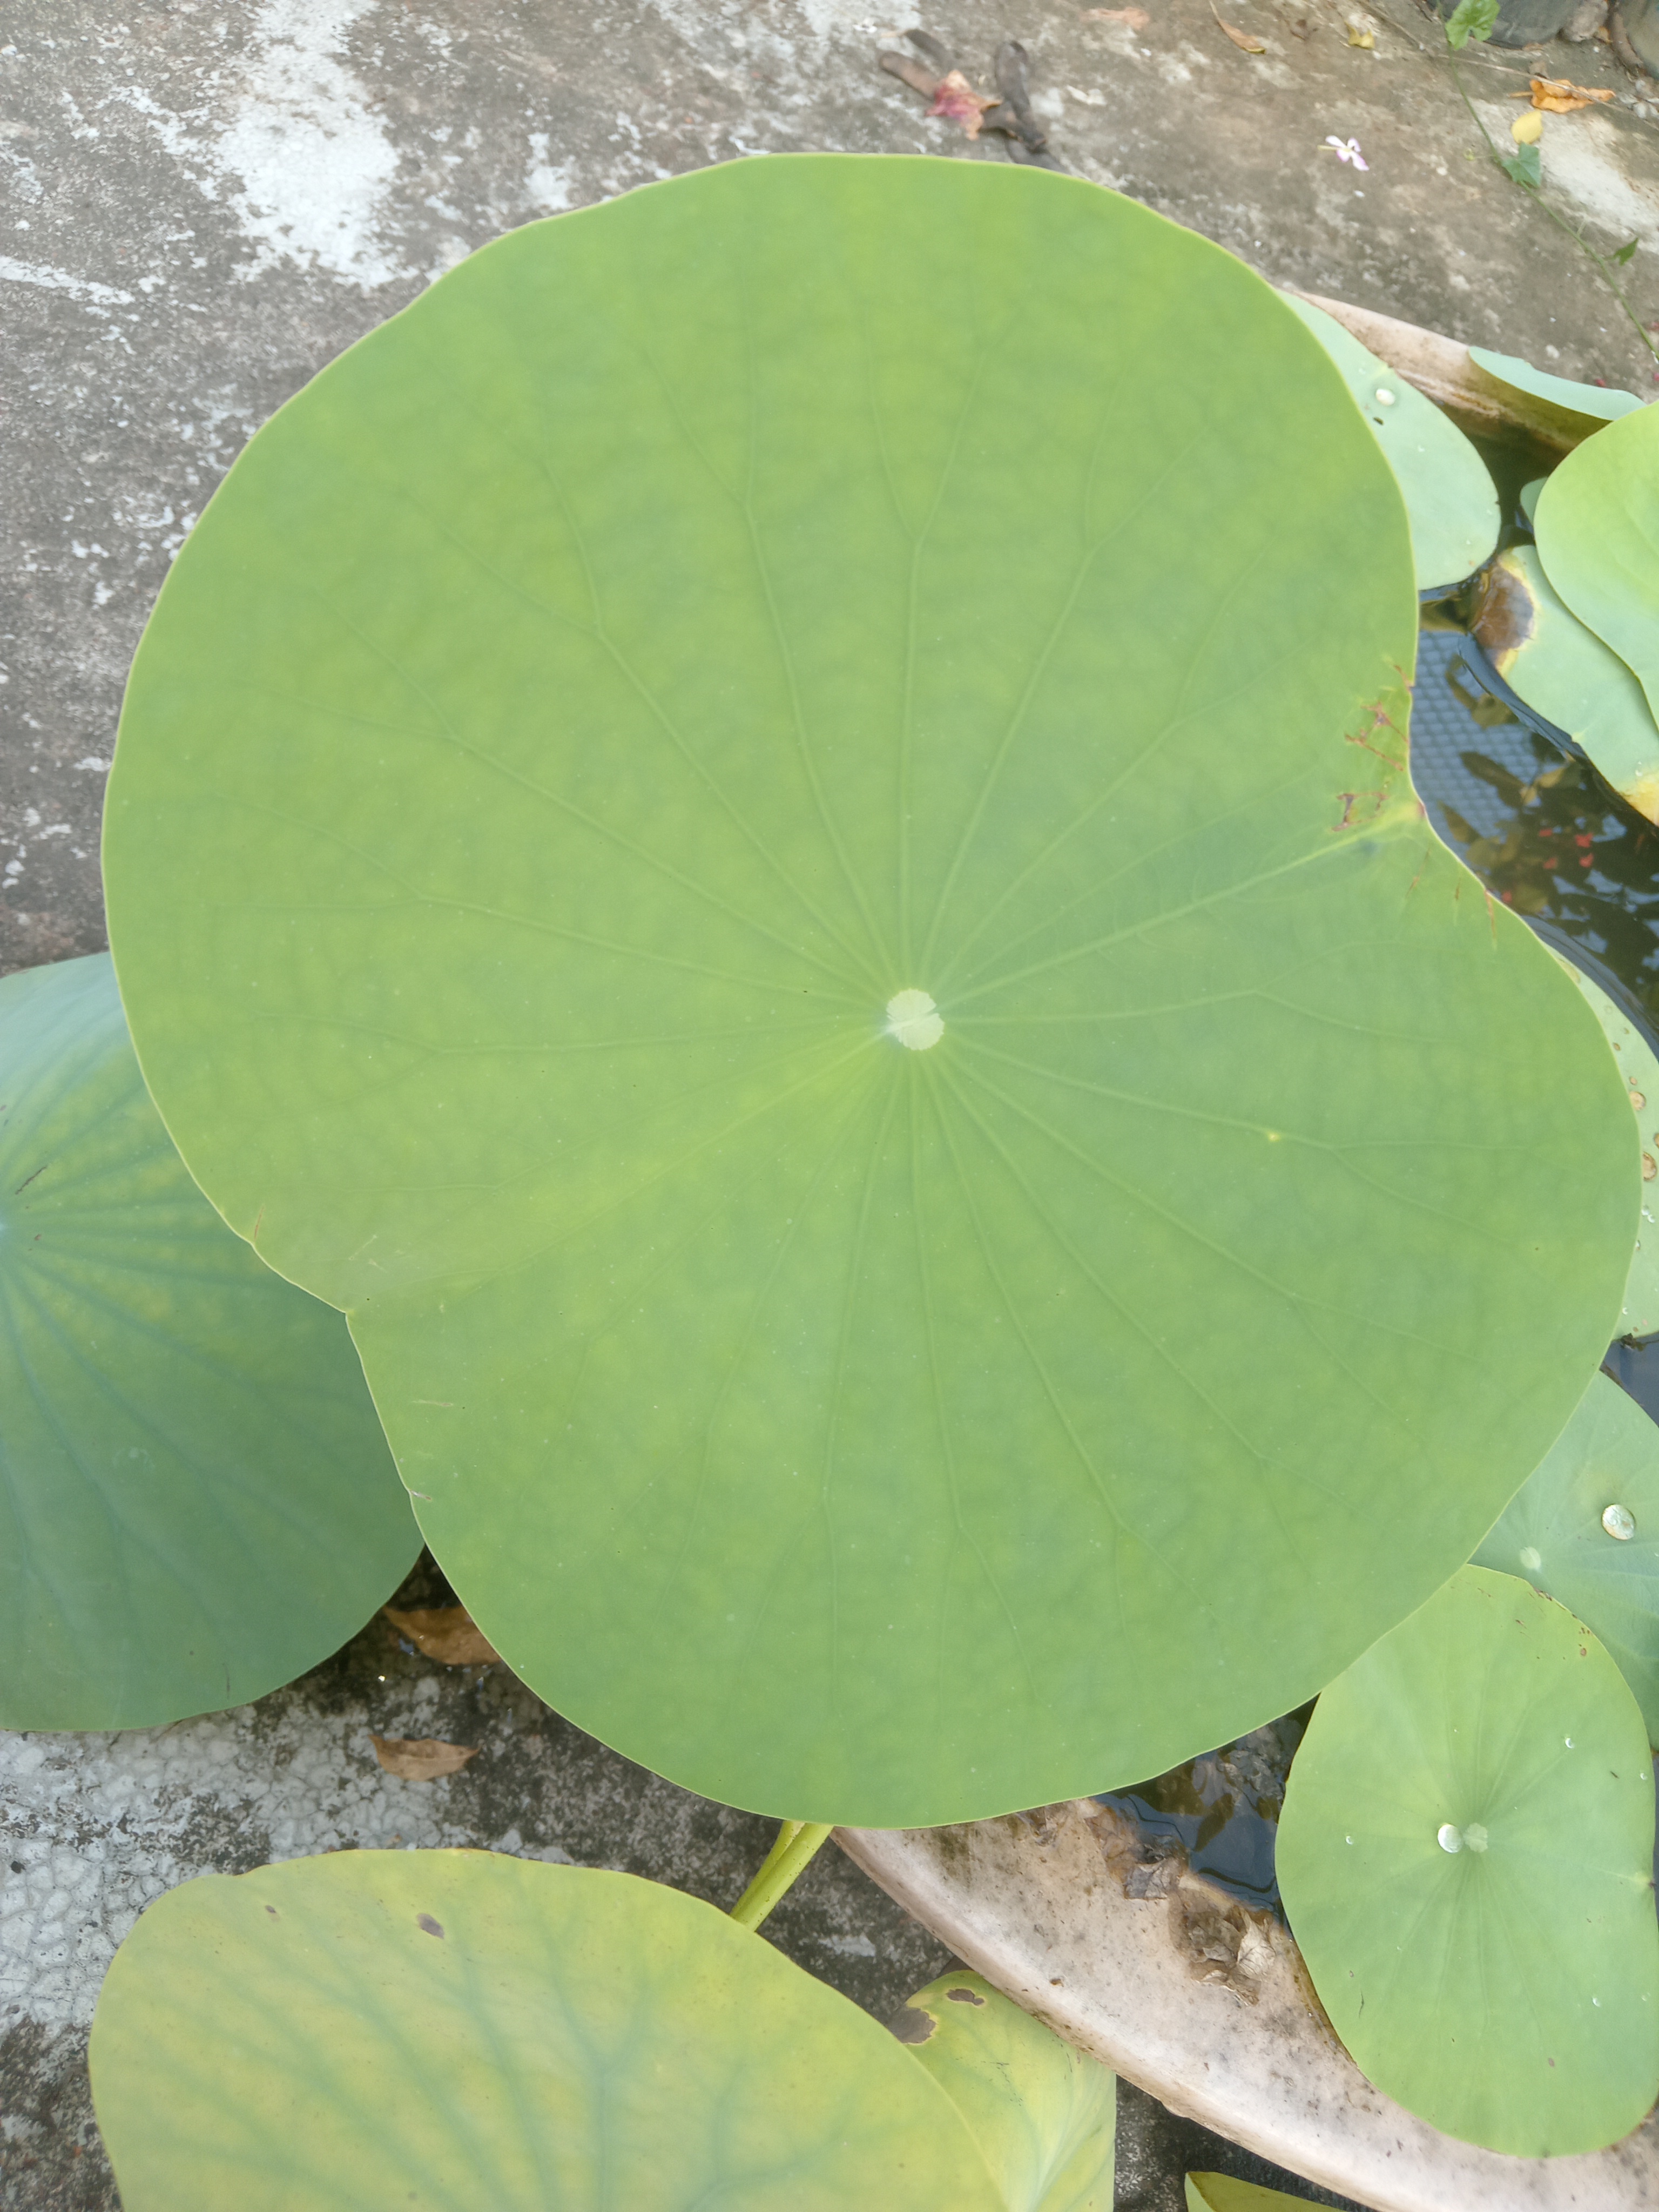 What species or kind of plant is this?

lotus
